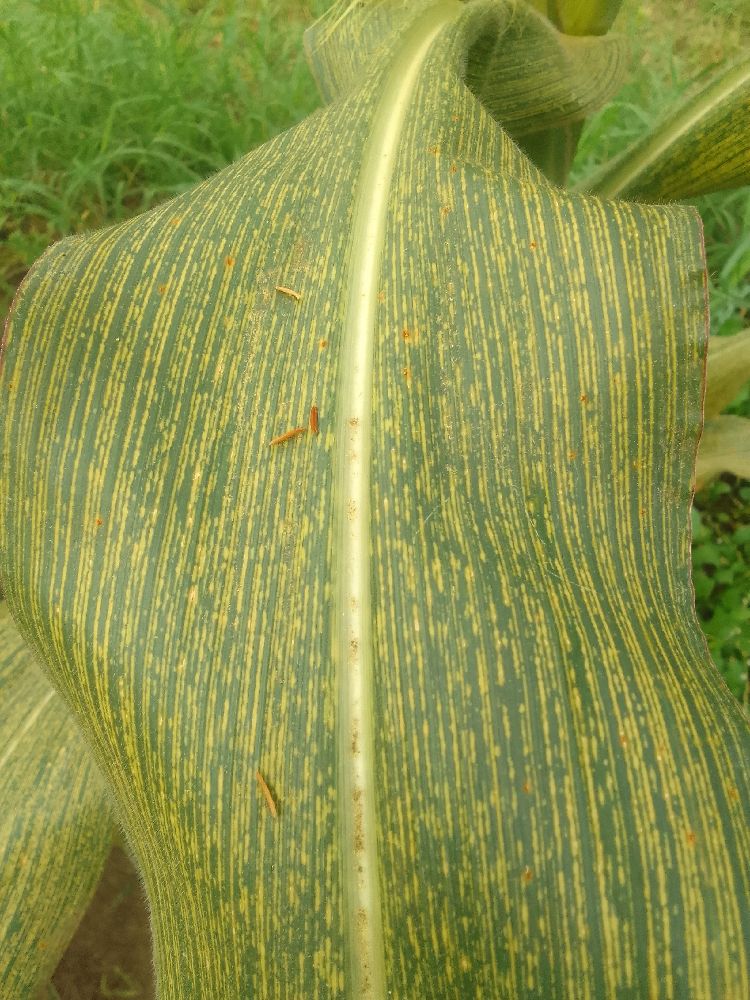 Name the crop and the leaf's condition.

maize, maize streak virus
